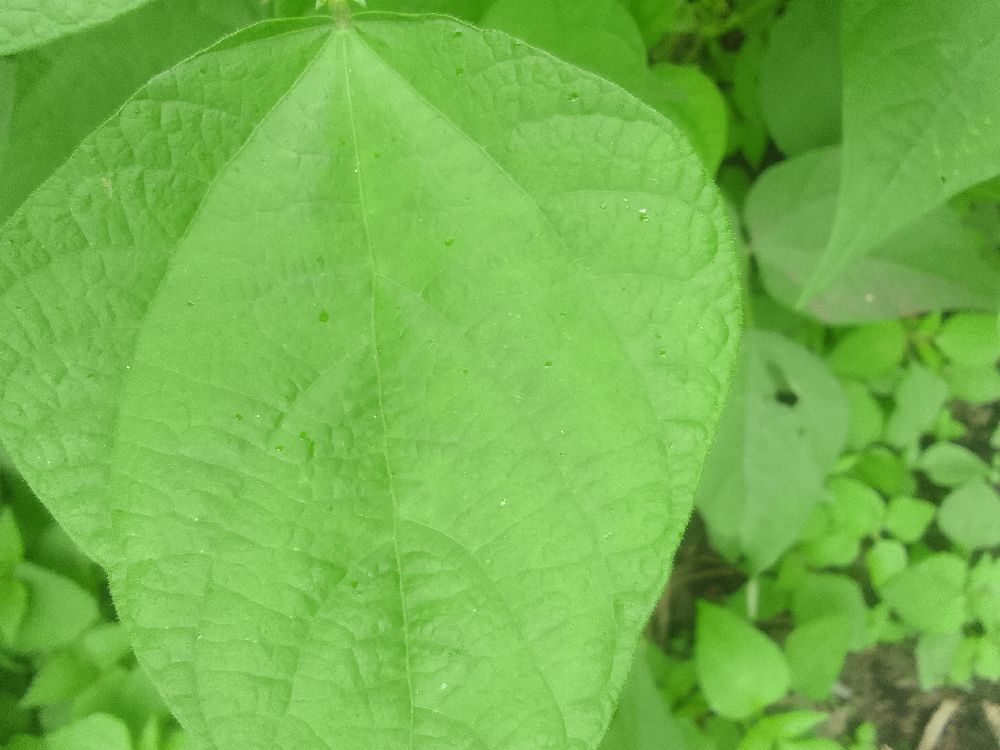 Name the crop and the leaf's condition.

common bean, healthy
